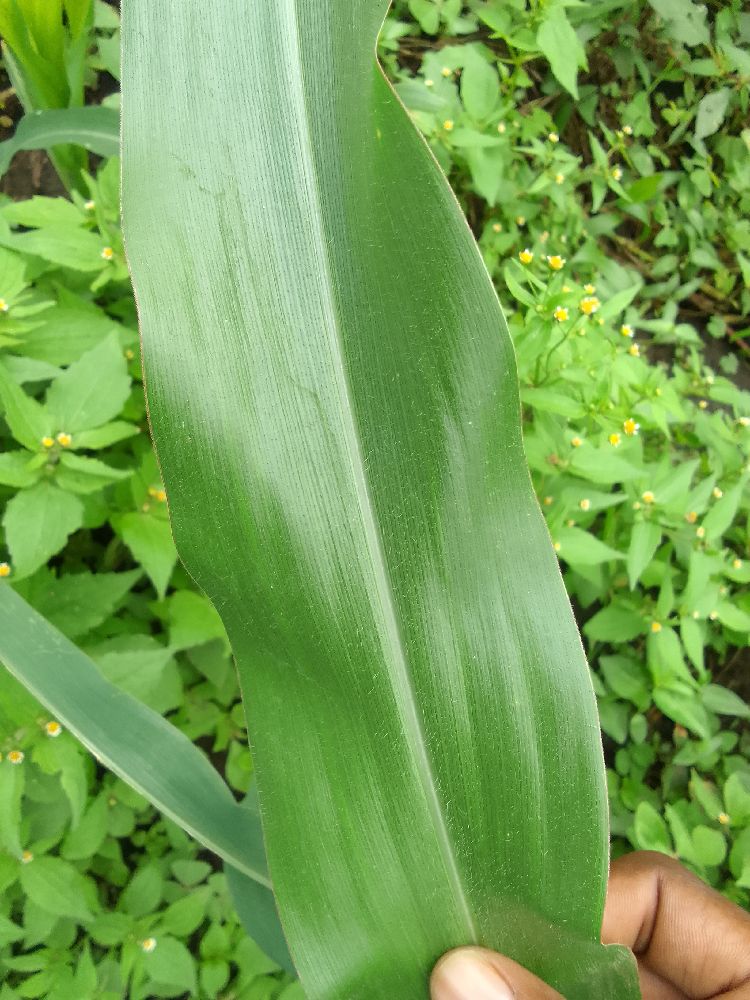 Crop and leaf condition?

maize, healthy
